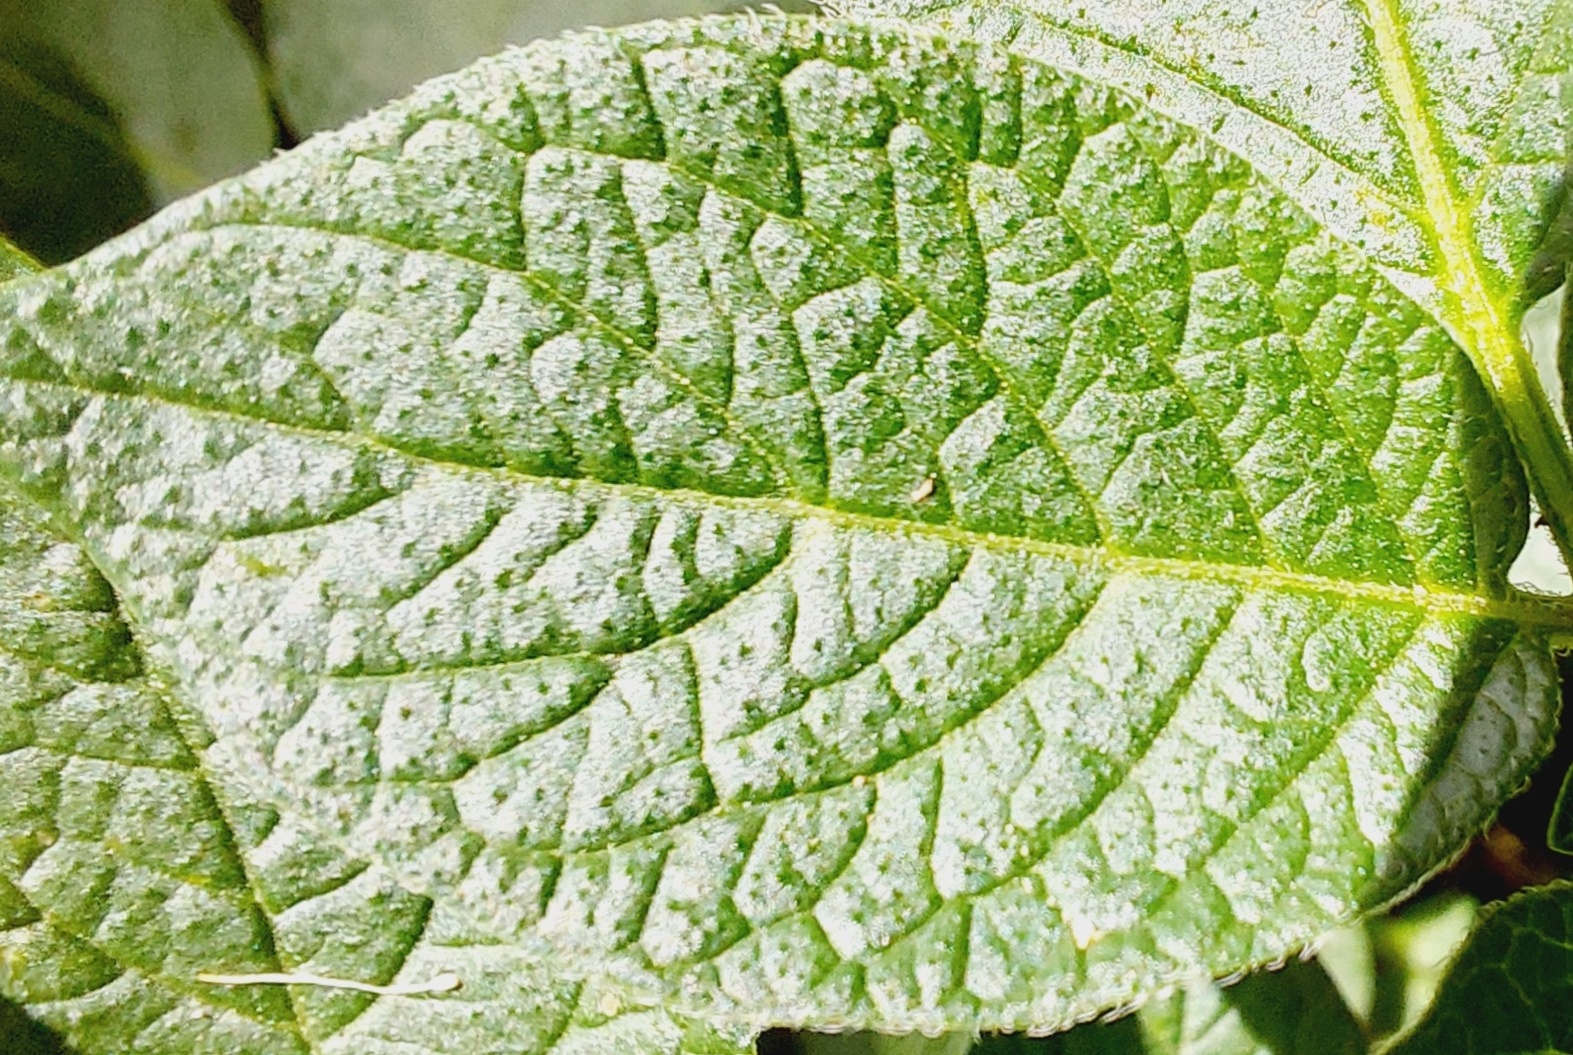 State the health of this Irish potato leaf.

healthy
